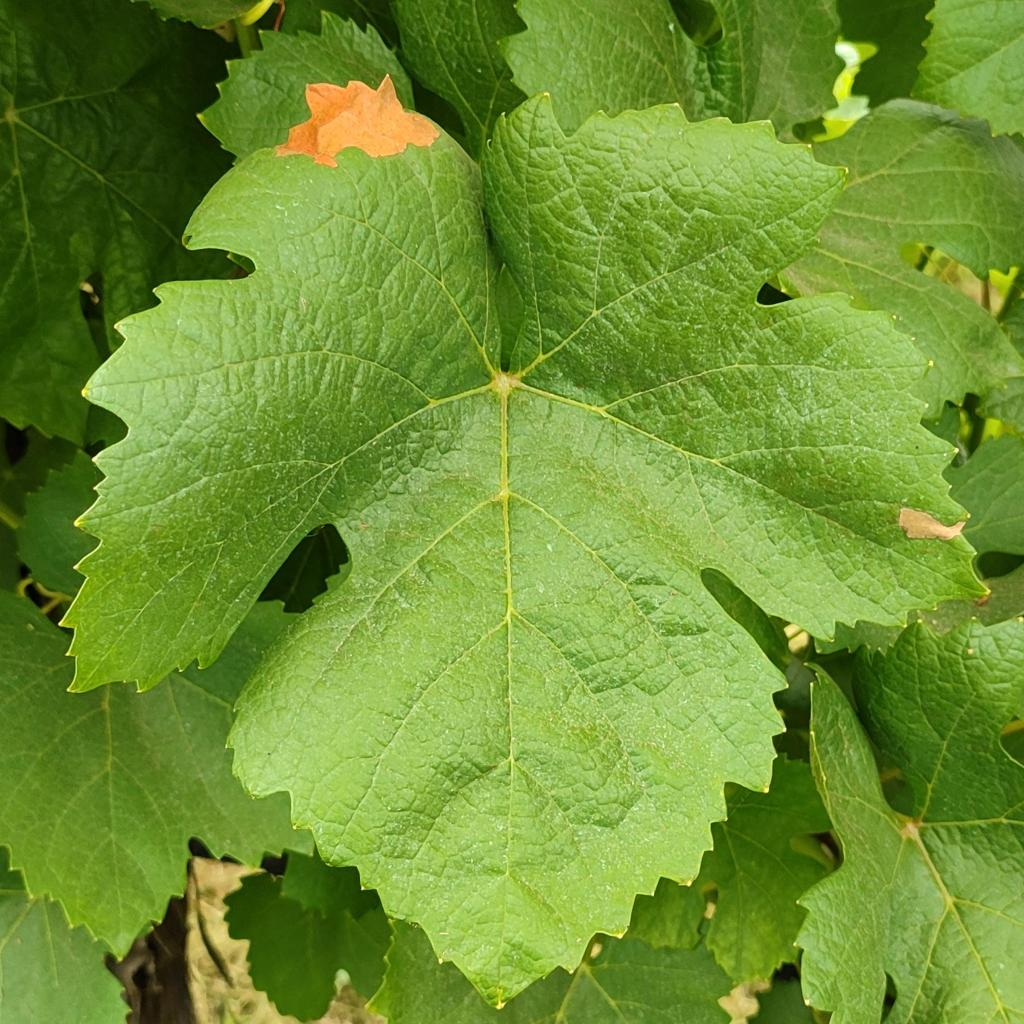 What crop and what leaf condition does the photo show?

grapevine, downy mildew
